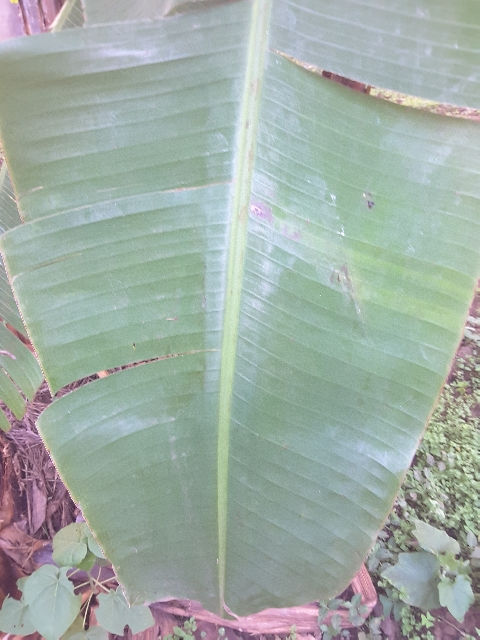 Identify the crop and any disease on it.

banana, healthy
